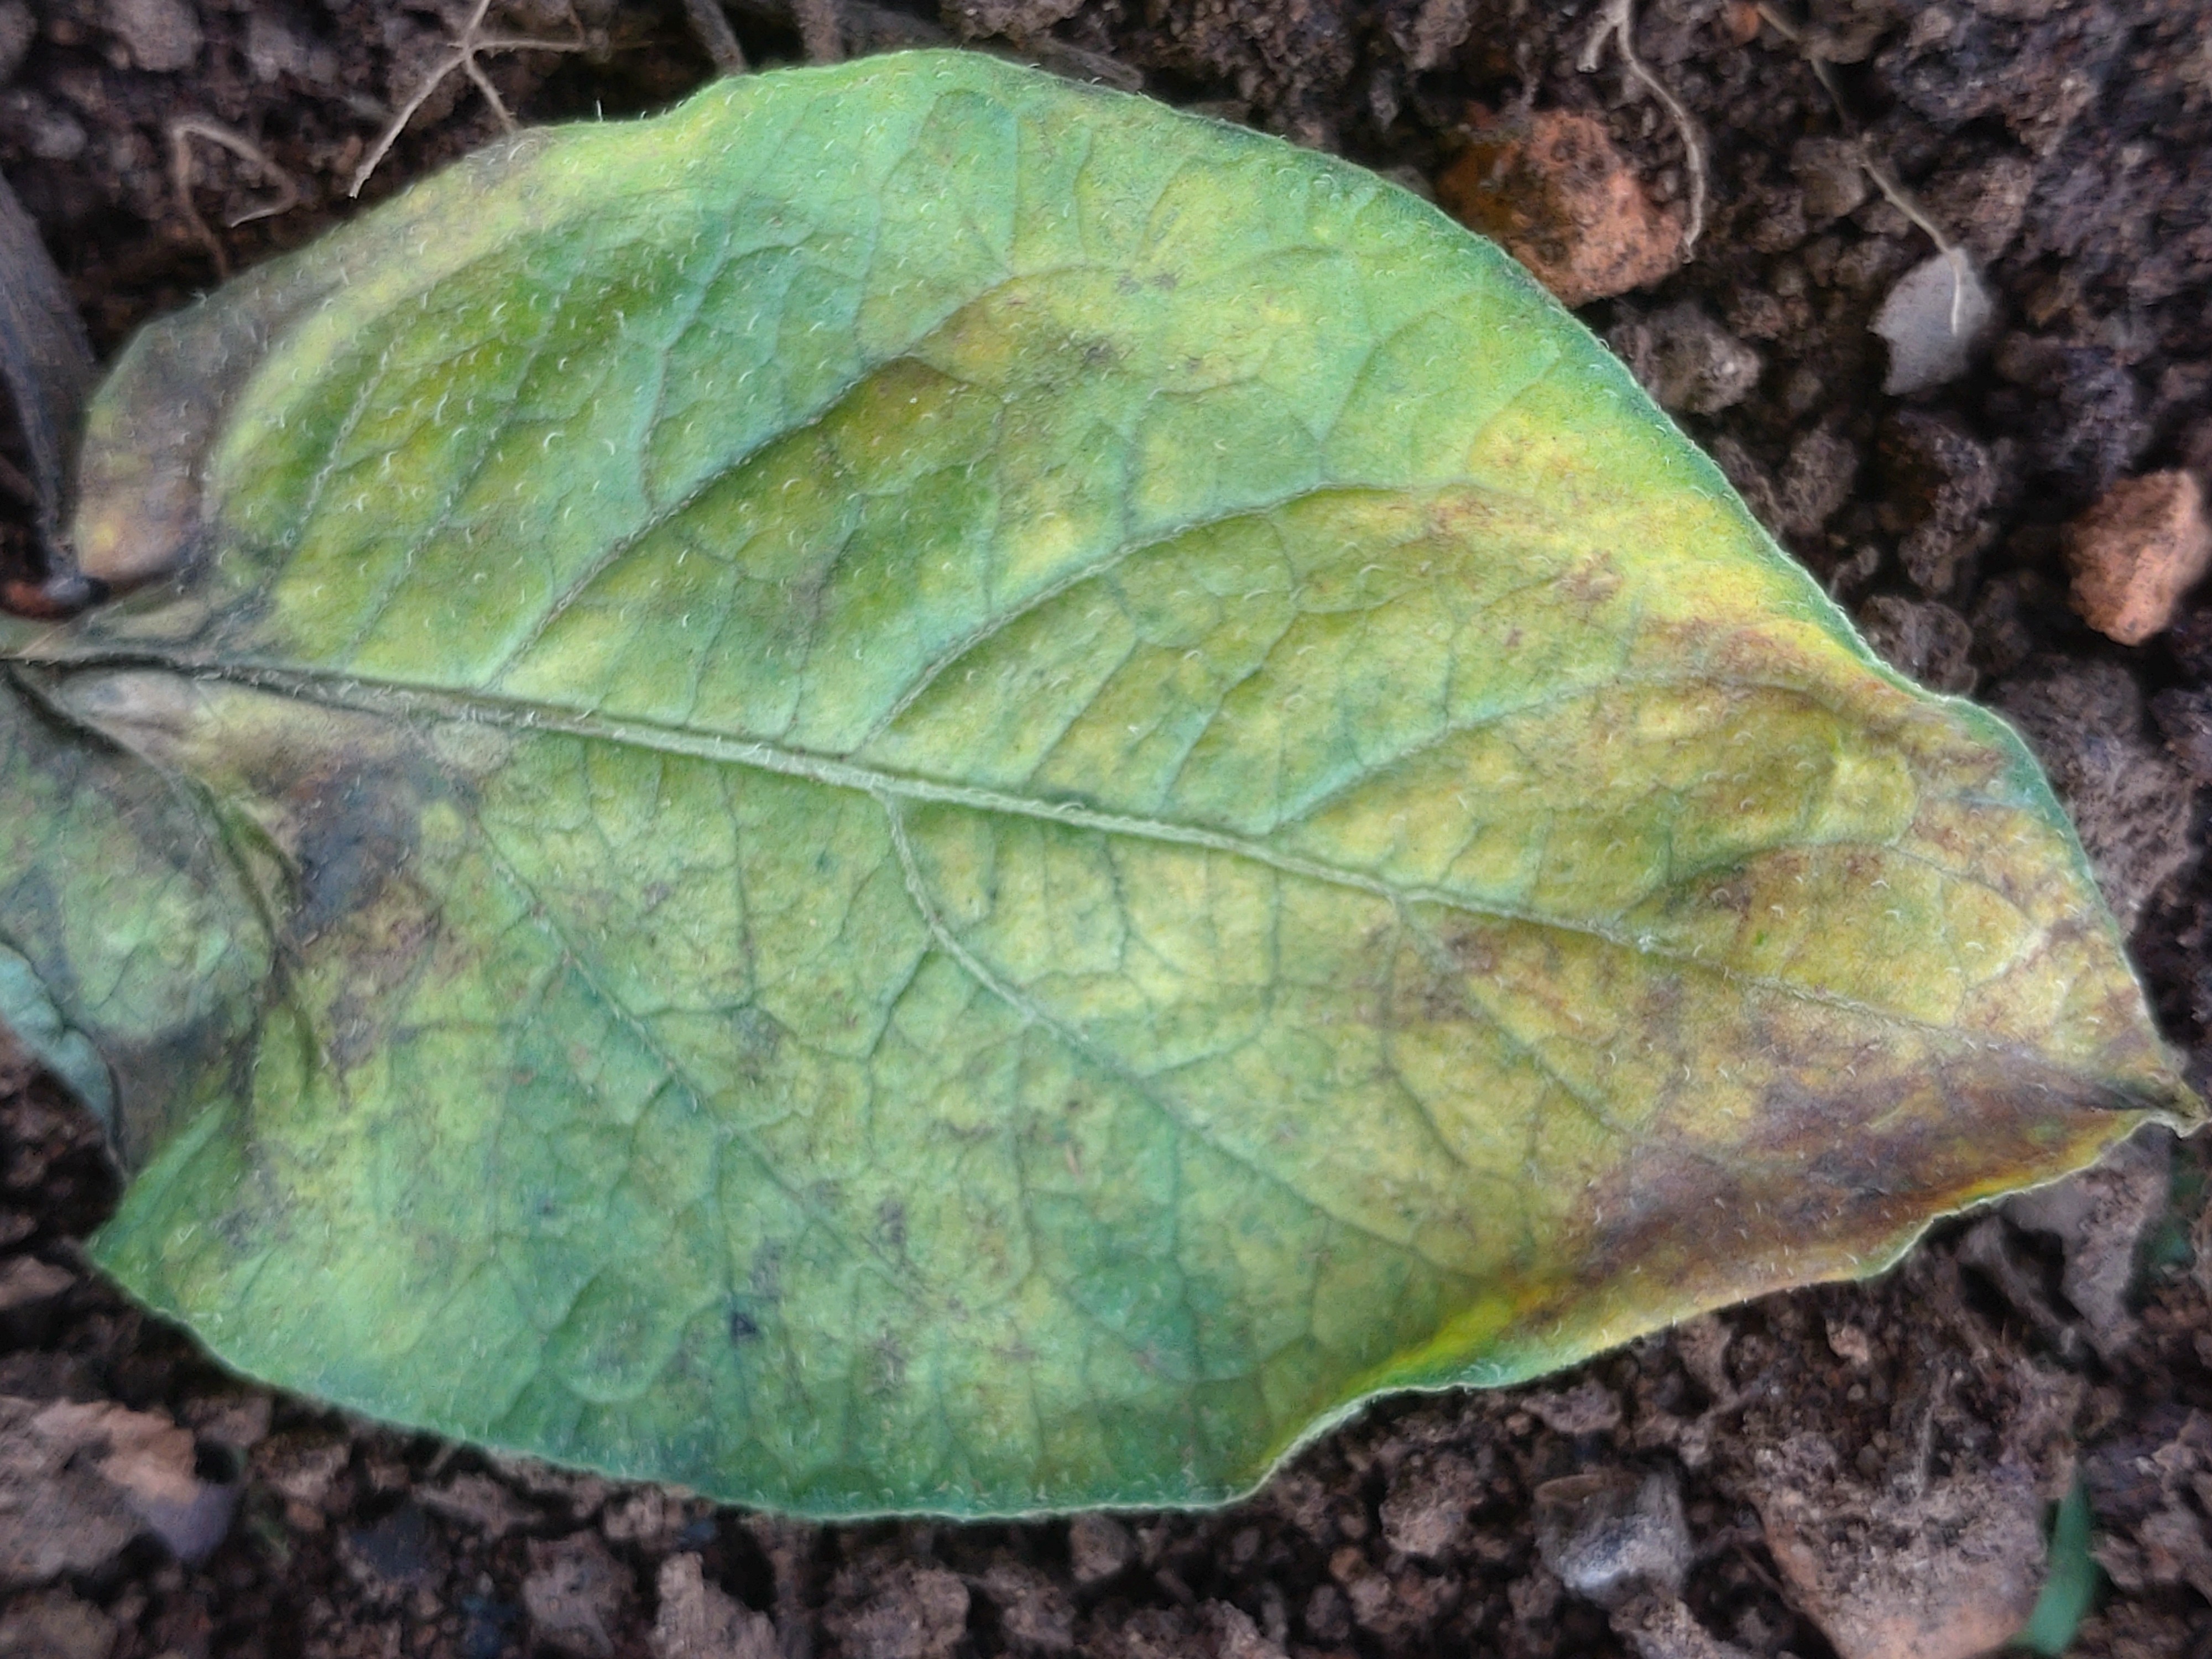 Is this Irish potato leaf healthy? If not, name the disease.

late blight
